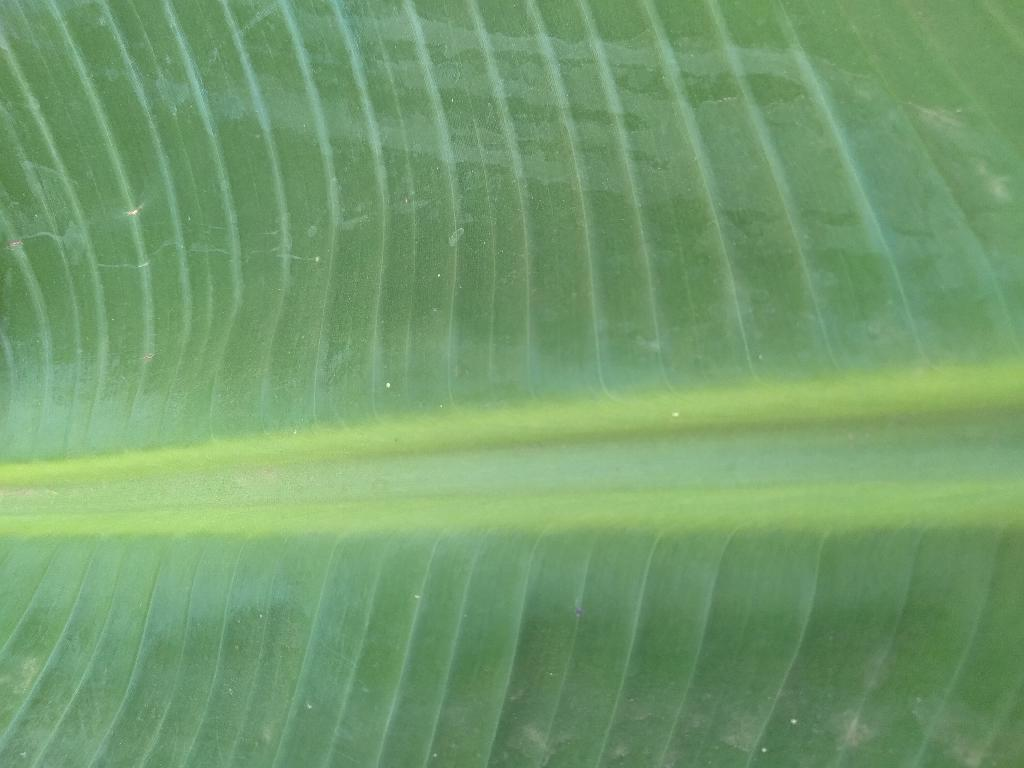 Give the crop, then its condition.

banana, healthy
